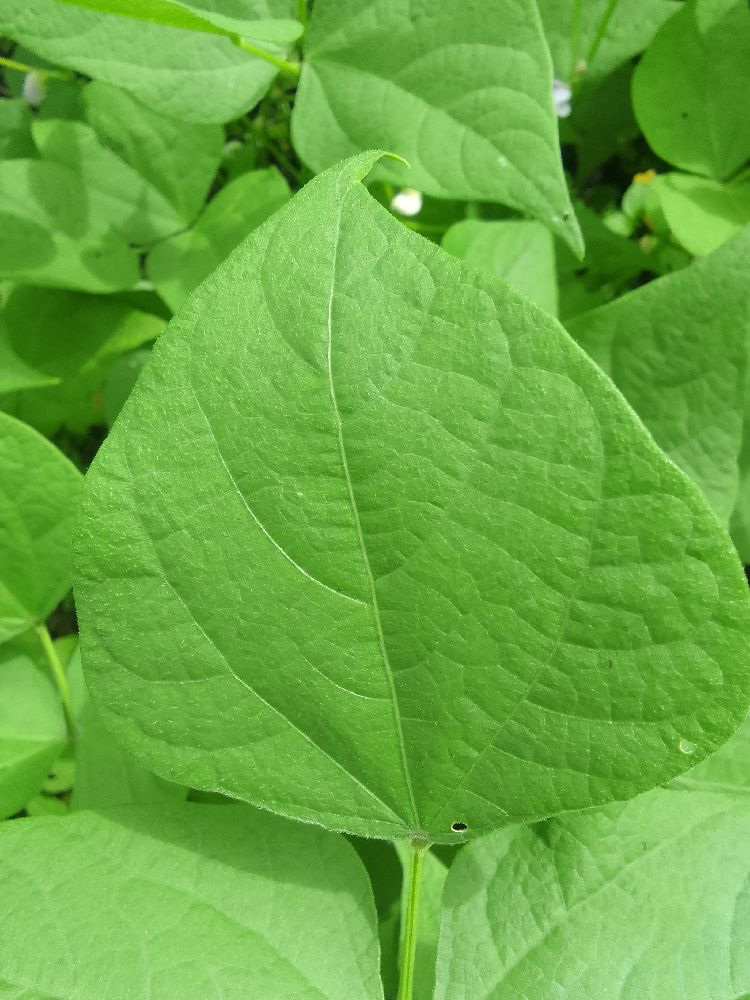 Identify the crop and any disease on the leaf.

common bean, healthy
